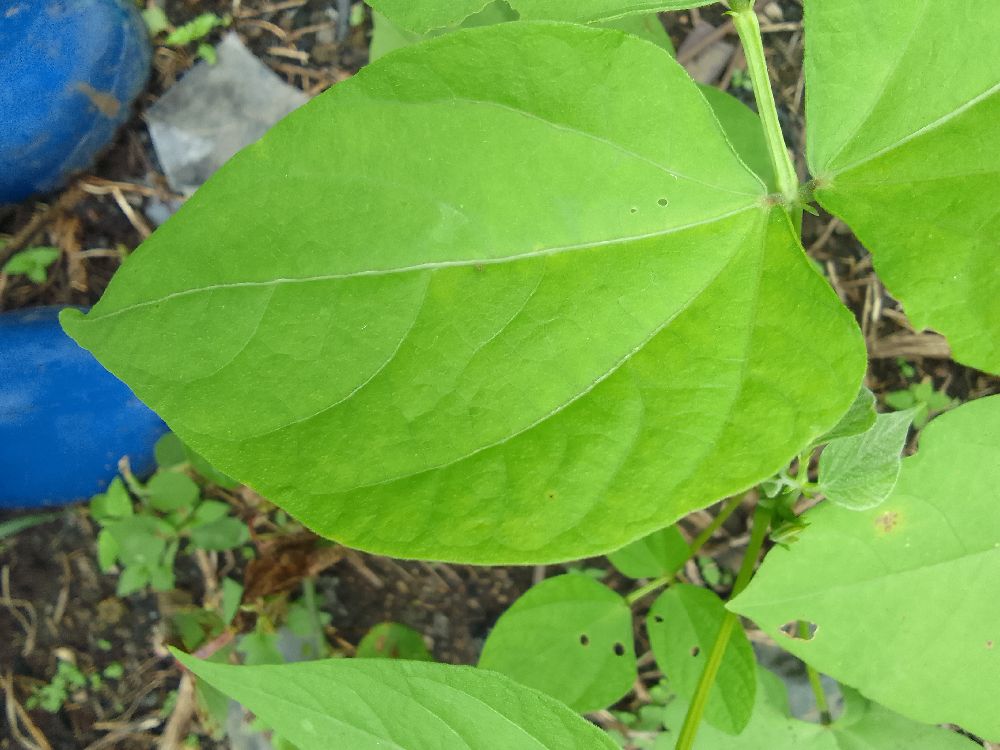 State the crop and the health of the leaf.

common bean, healthy
